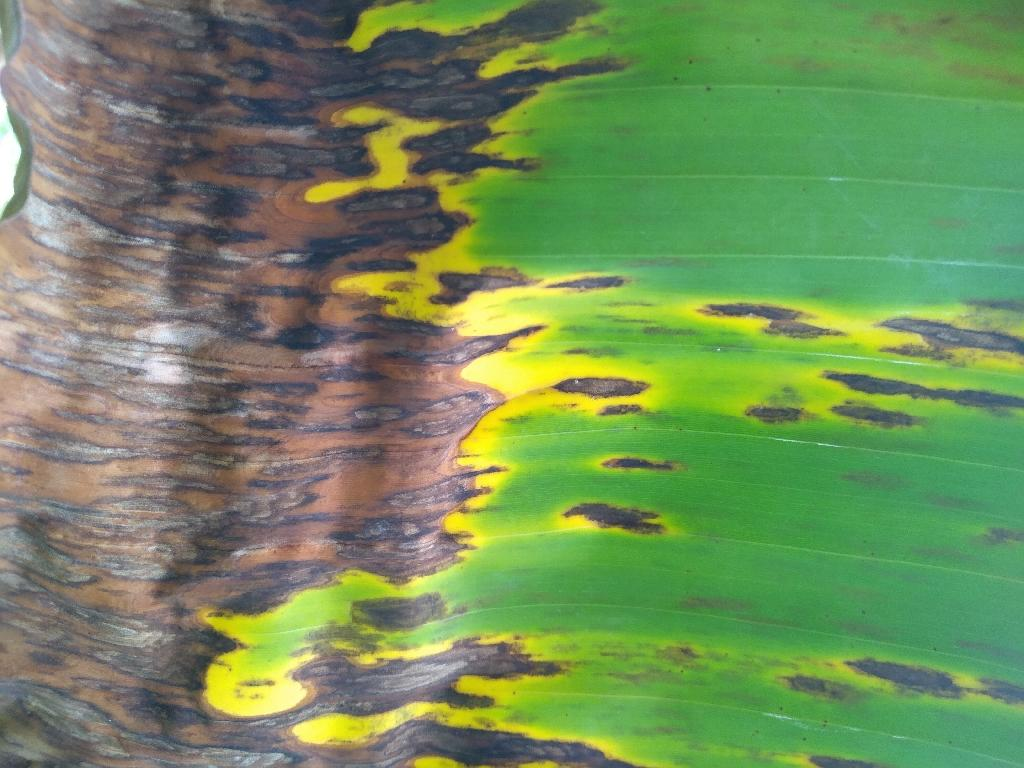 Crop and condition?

banana, black sigatoka
